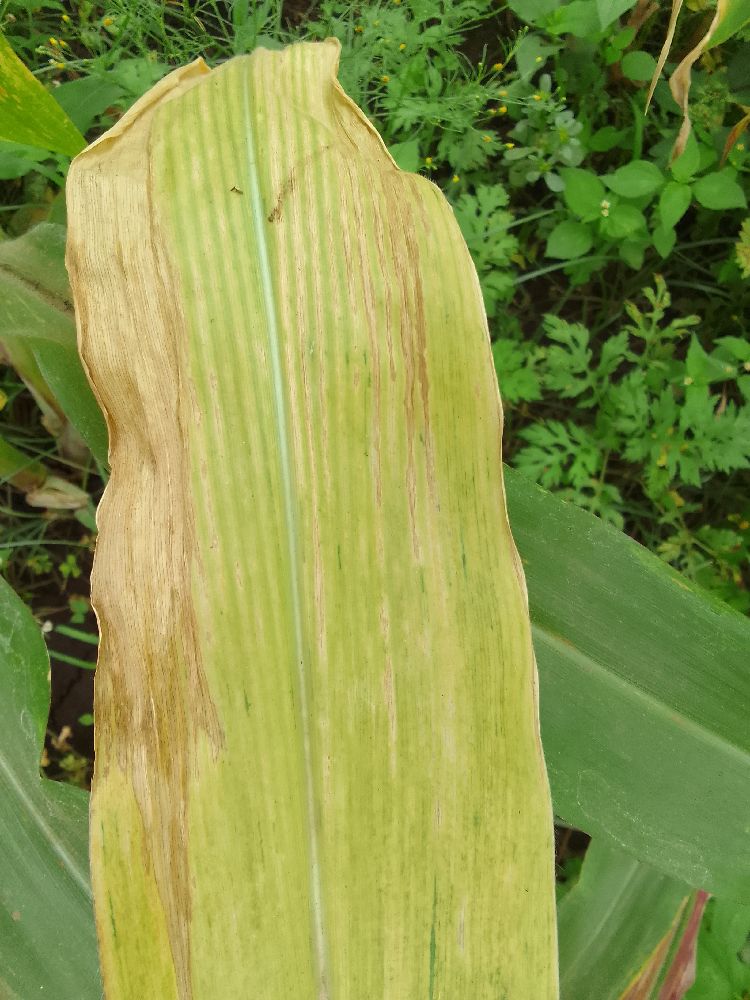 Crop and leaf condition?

maize, maize lethal necrosis
